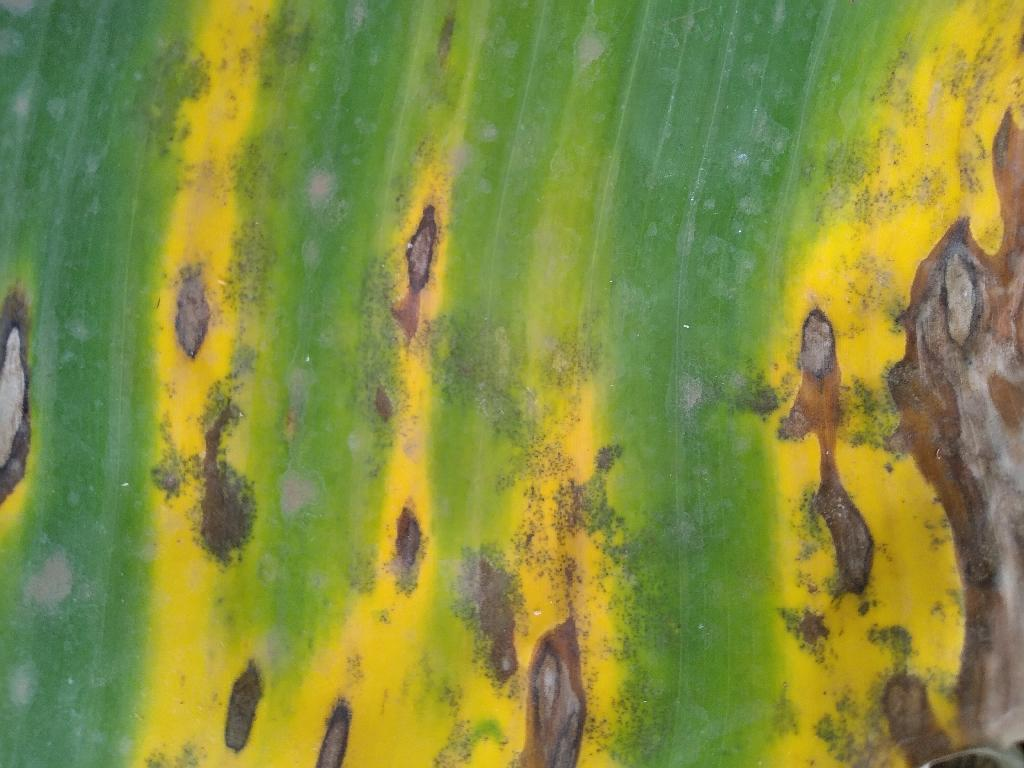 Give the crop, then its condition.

banana, black sigatoka
